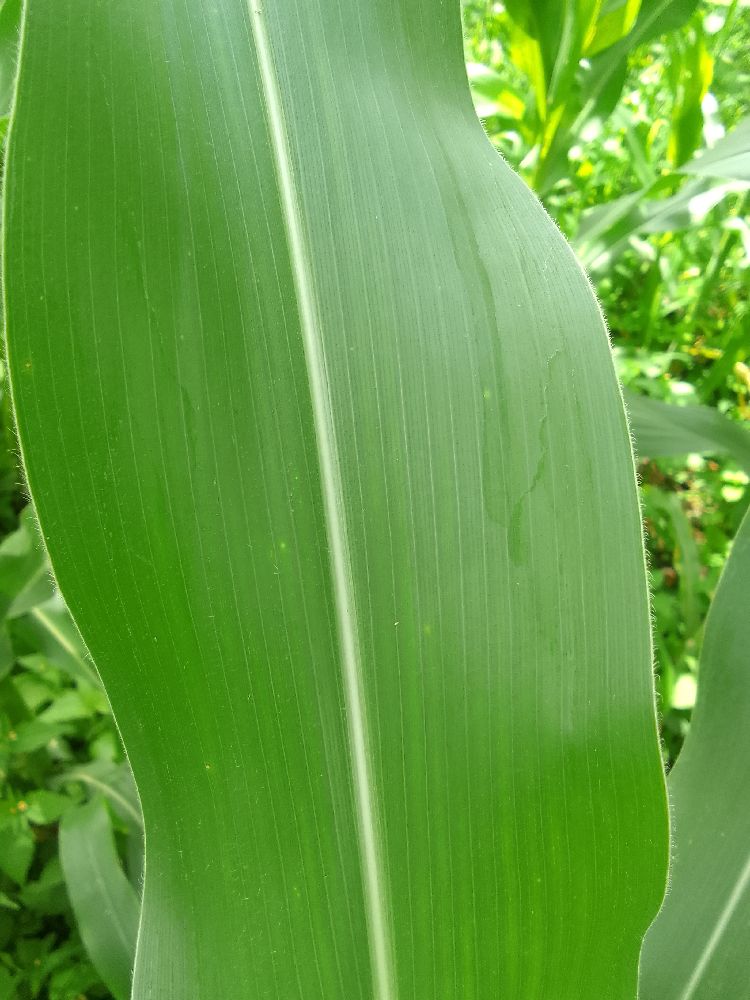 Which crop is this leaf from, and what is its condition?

maize, healthy
